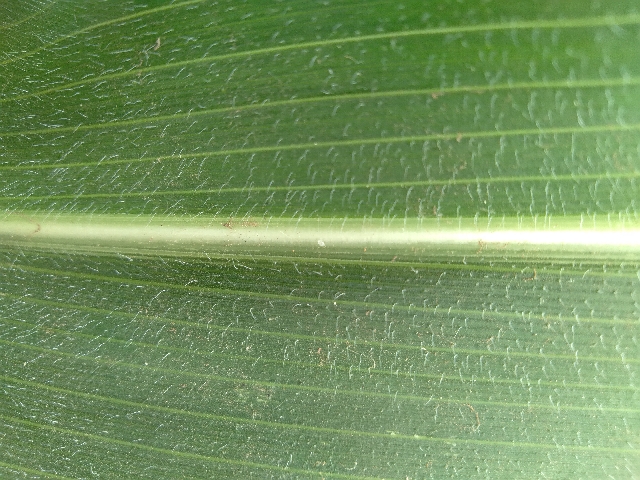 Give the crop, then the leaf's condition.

maize, healthy
